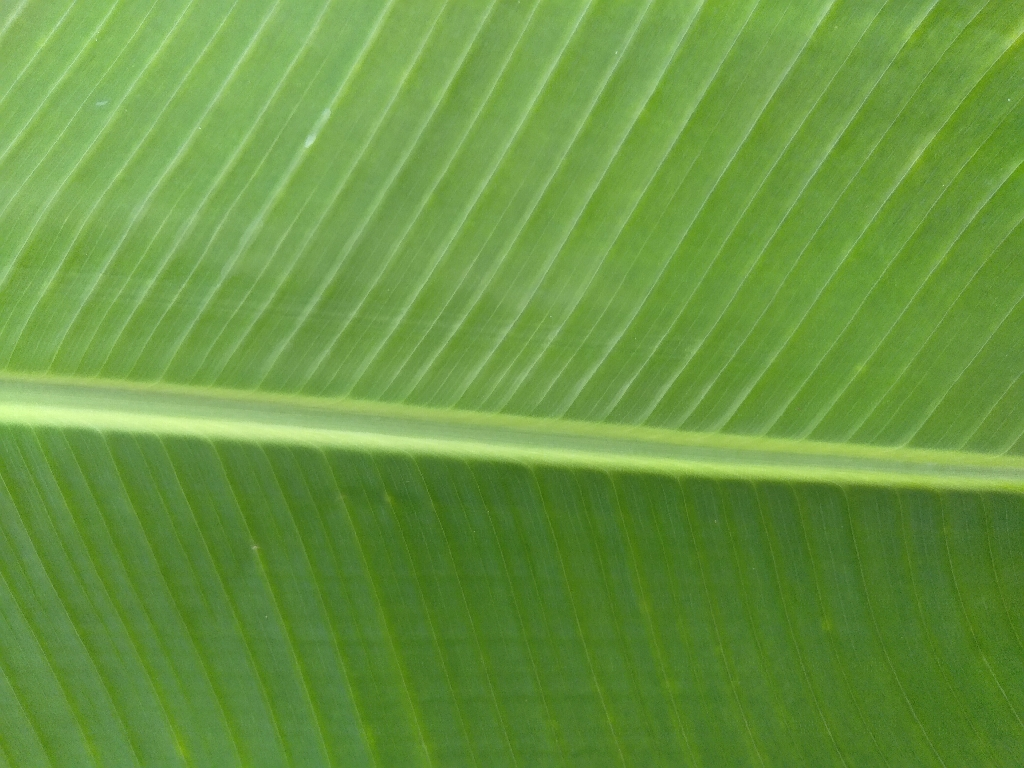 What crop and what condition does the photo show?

banana, healthy
